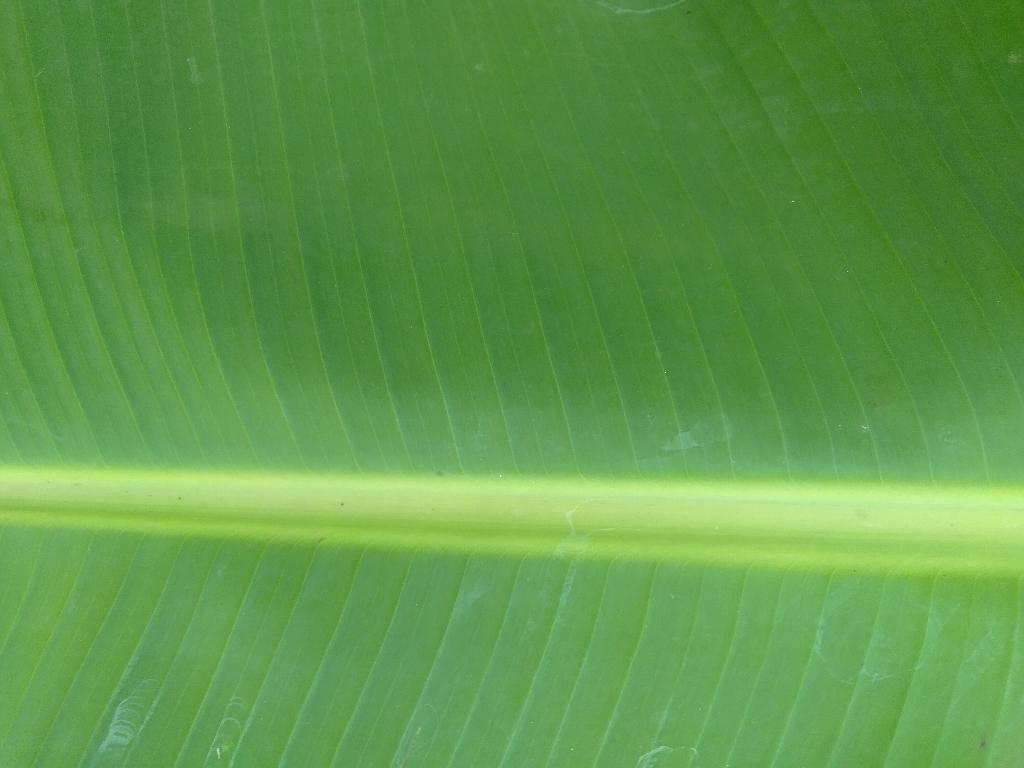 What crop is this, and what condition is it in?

banana, healthy
